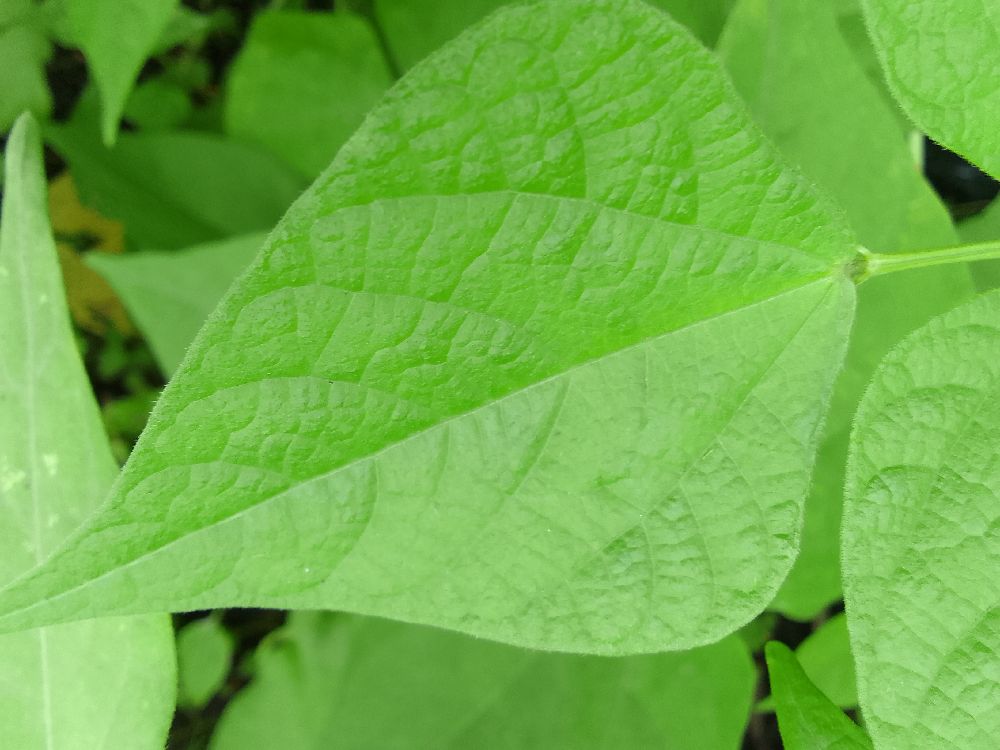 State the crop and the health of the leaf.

common bean, healthy
